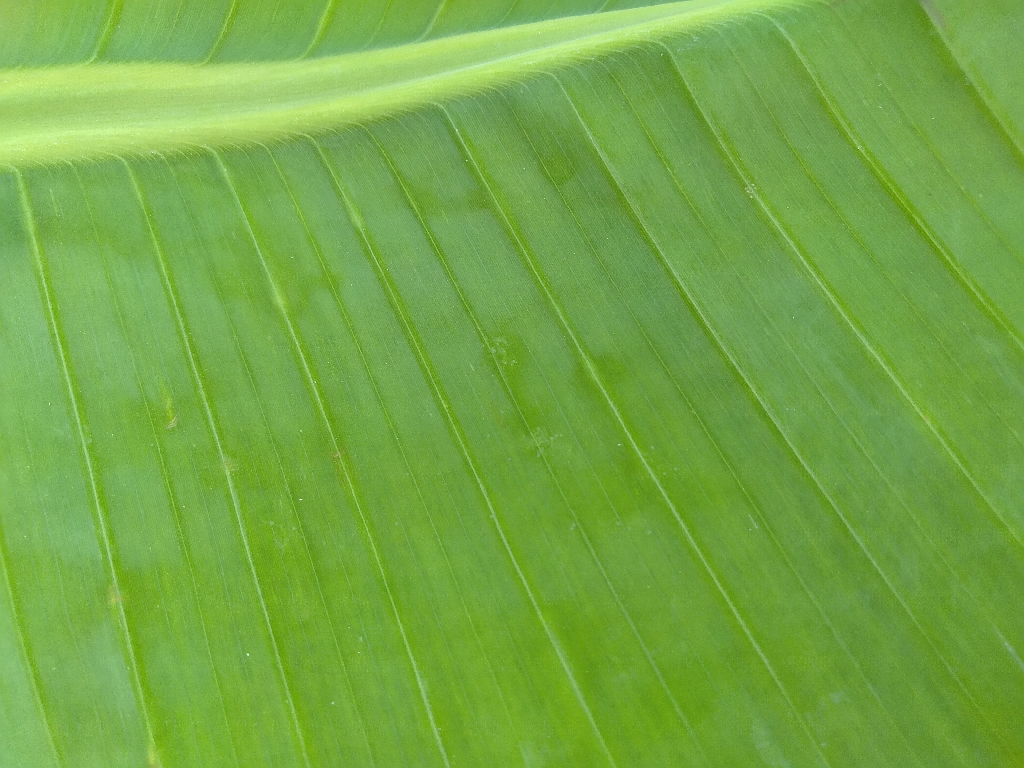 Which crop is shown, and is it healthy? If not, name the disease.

banana, healthy
